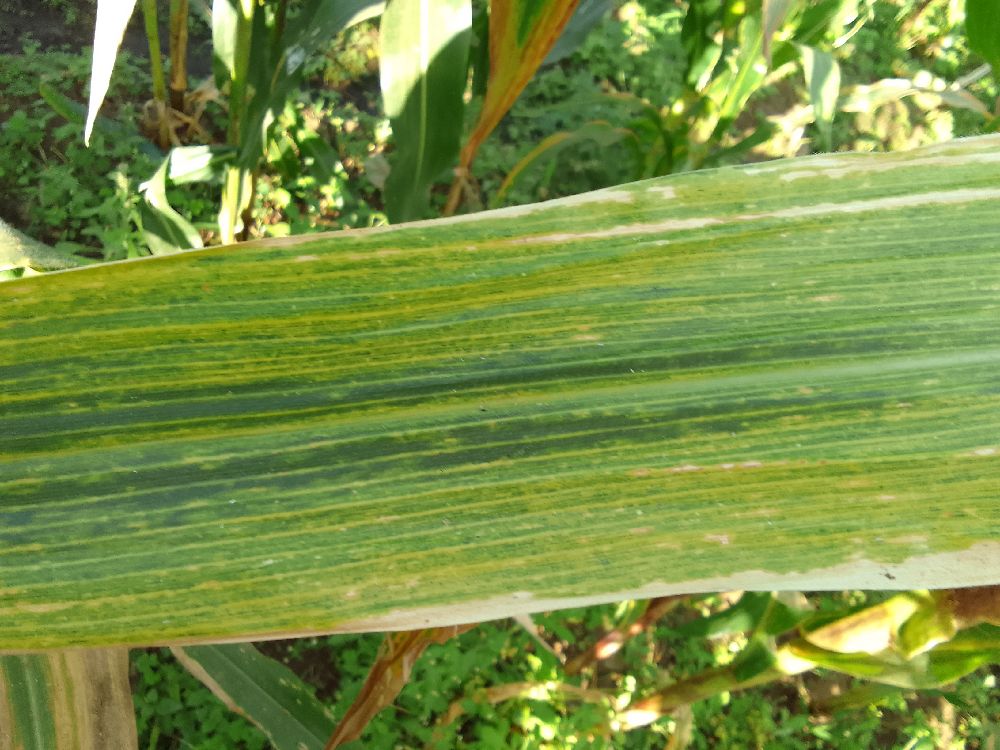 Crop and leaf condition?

maize, maize lethal necrosis
